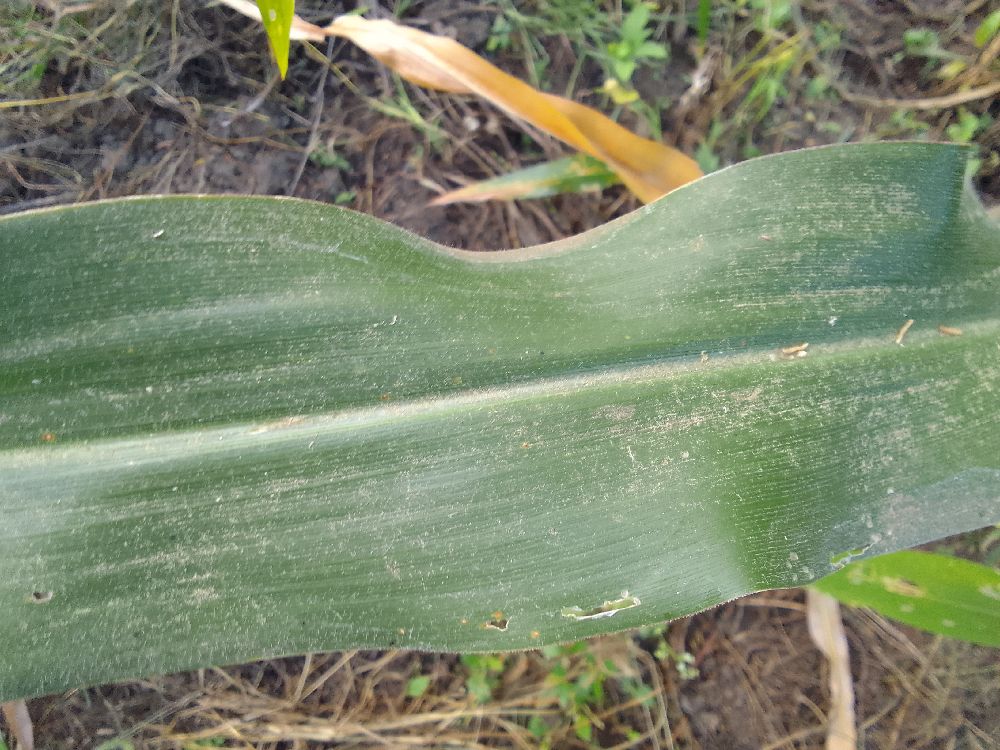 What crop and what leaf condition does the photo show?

maize, healthy
